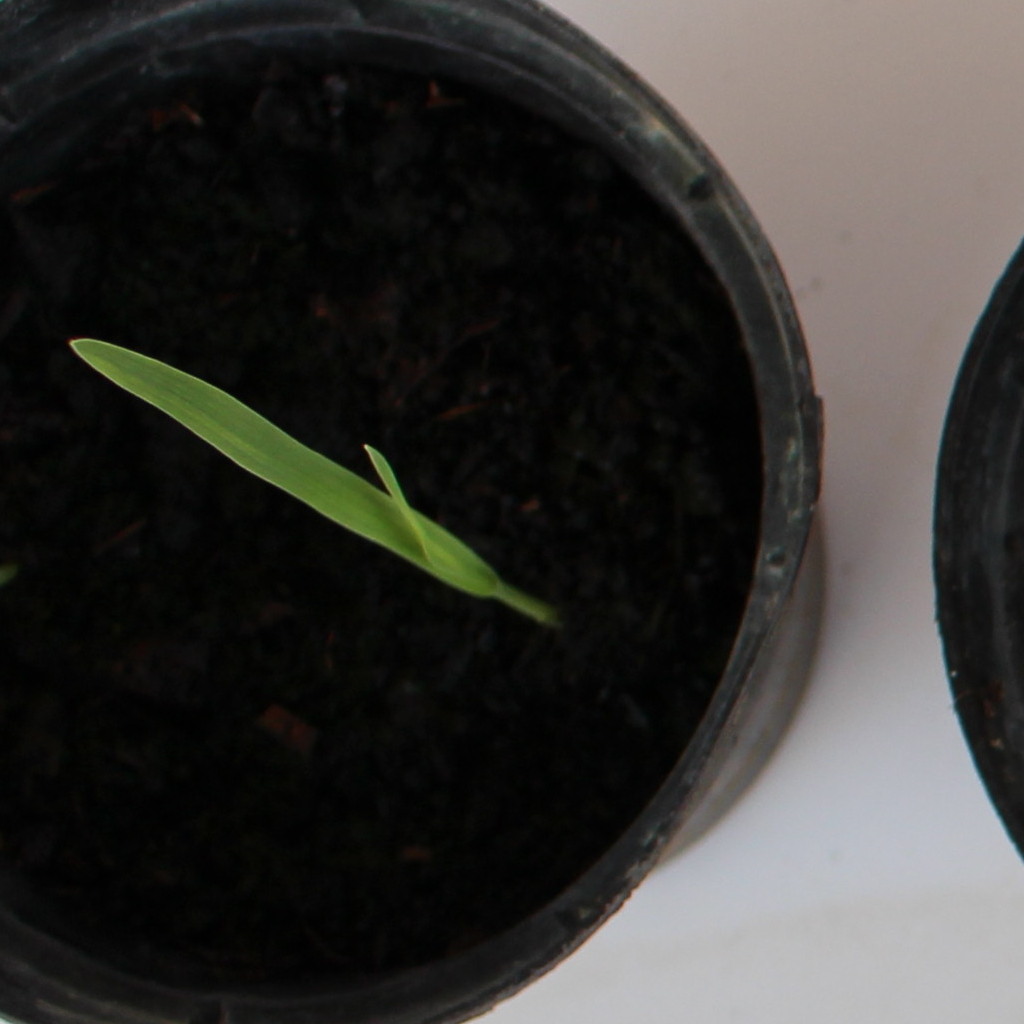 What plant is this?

Avena sterilis
